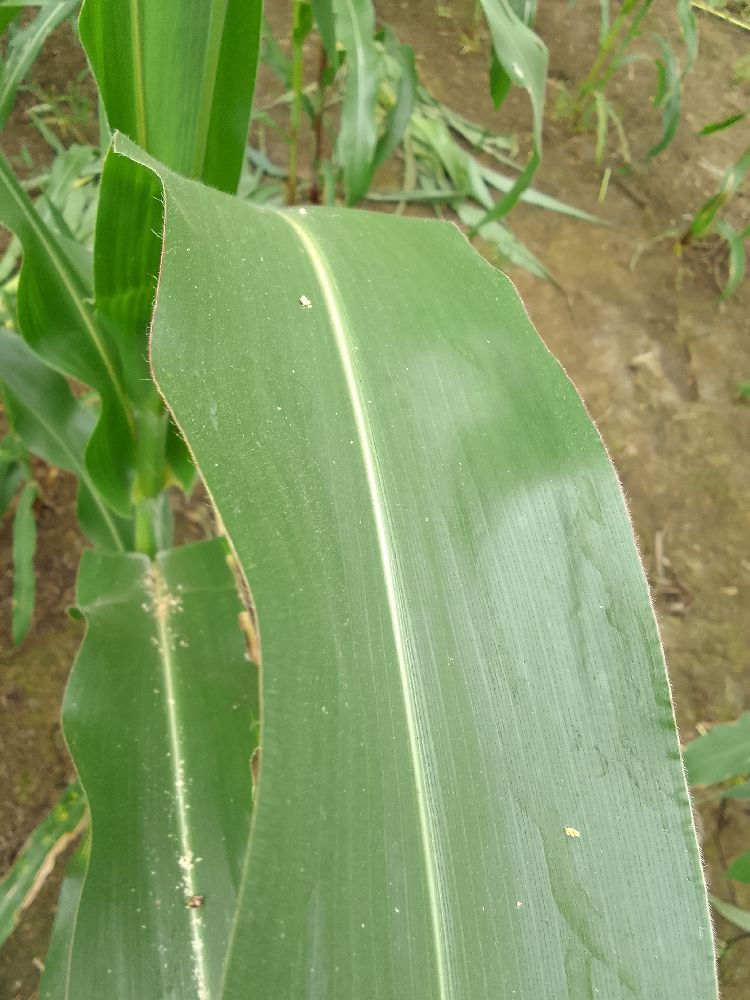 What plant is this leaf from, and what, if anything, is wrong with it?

maize, healthy
